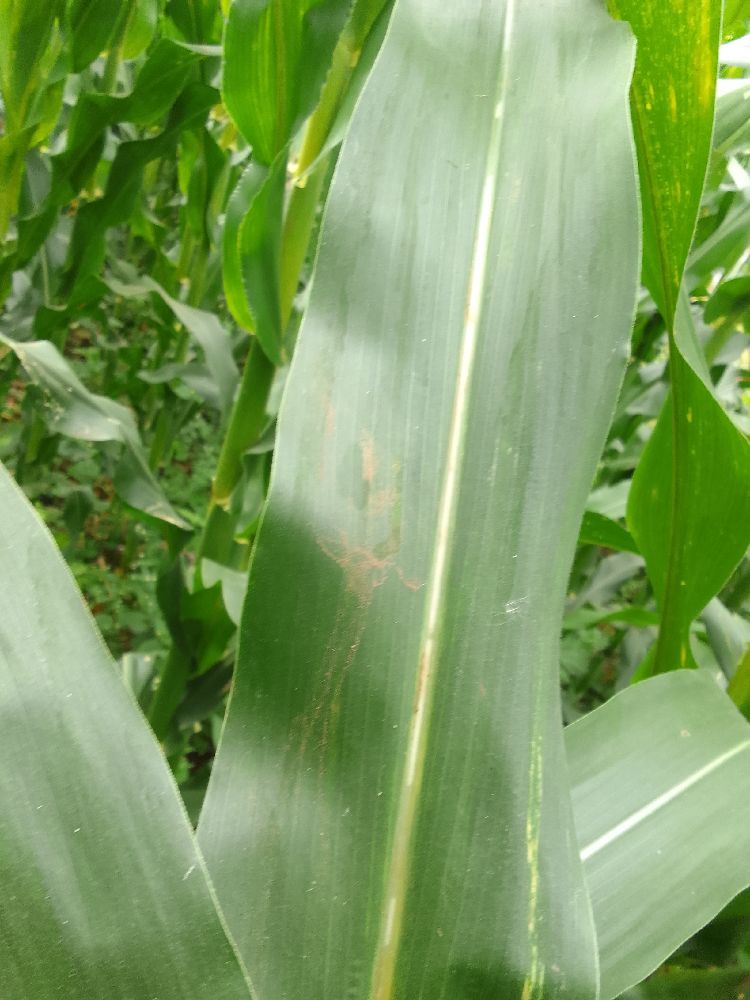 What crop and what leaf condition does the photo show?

maize, healthy
